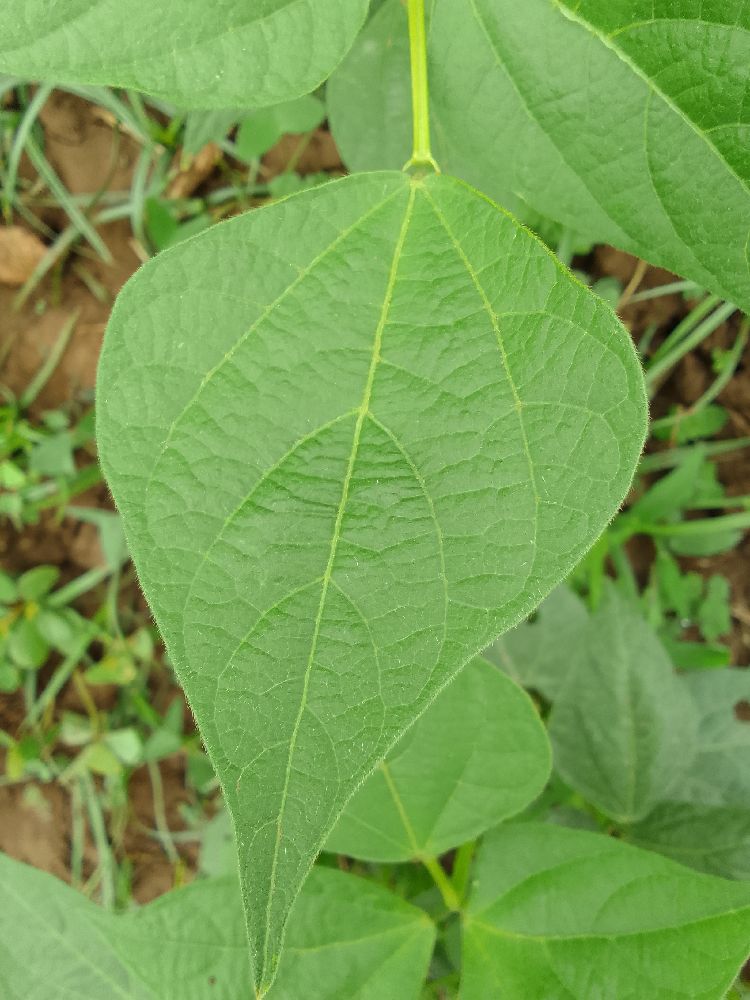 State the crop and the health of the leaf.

common bean, healthy
